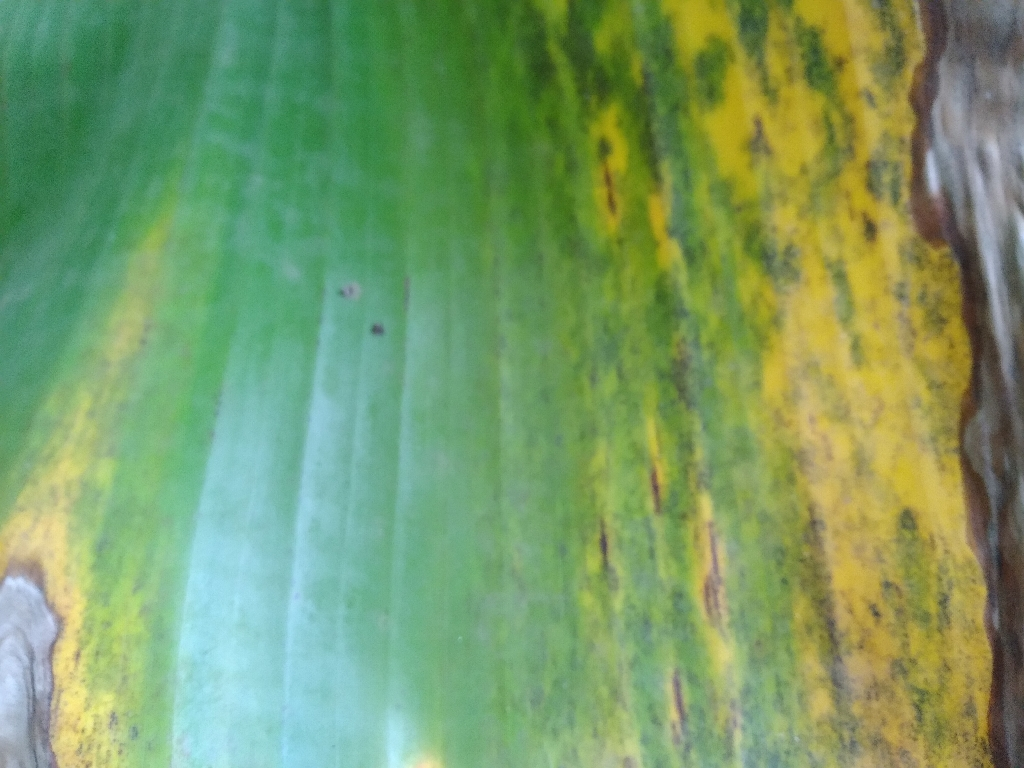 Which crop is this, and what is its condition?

banana, black sigatoka
